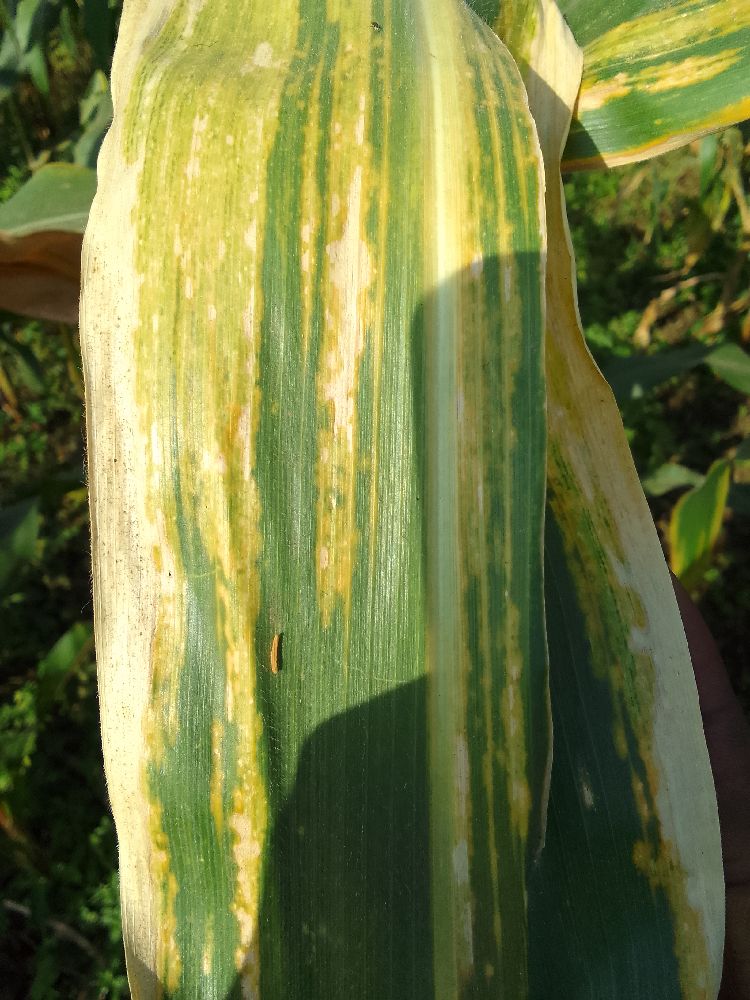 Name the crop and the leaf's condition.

maize, maize lethal necrosis
